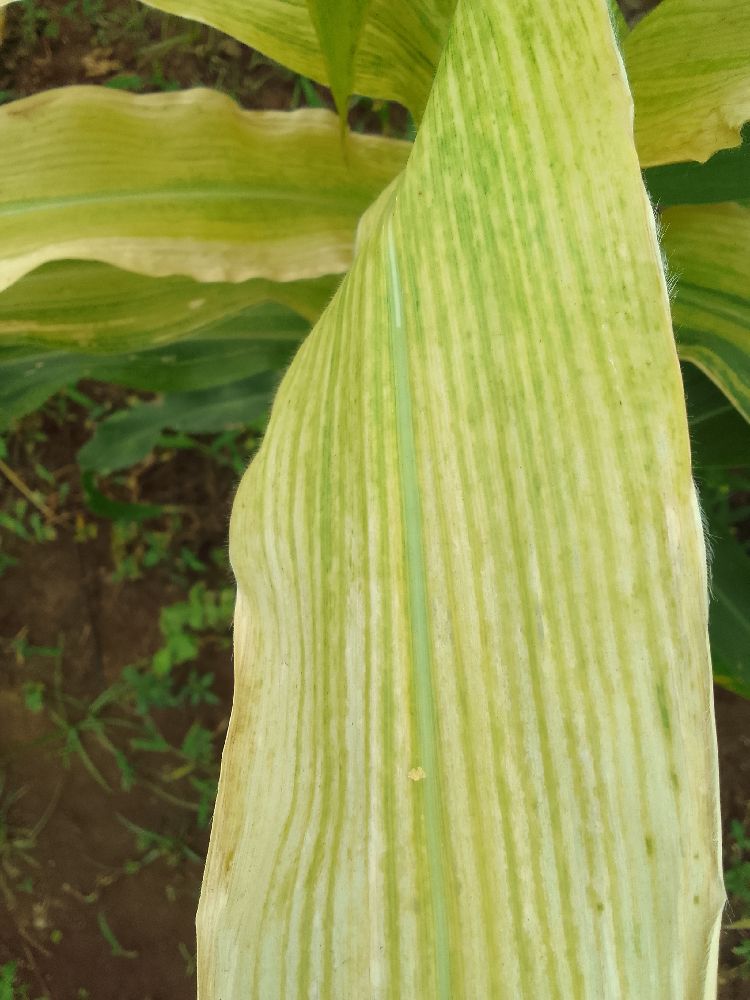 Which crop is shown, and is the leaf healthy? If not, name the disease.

maize, maize lethal necrosis
